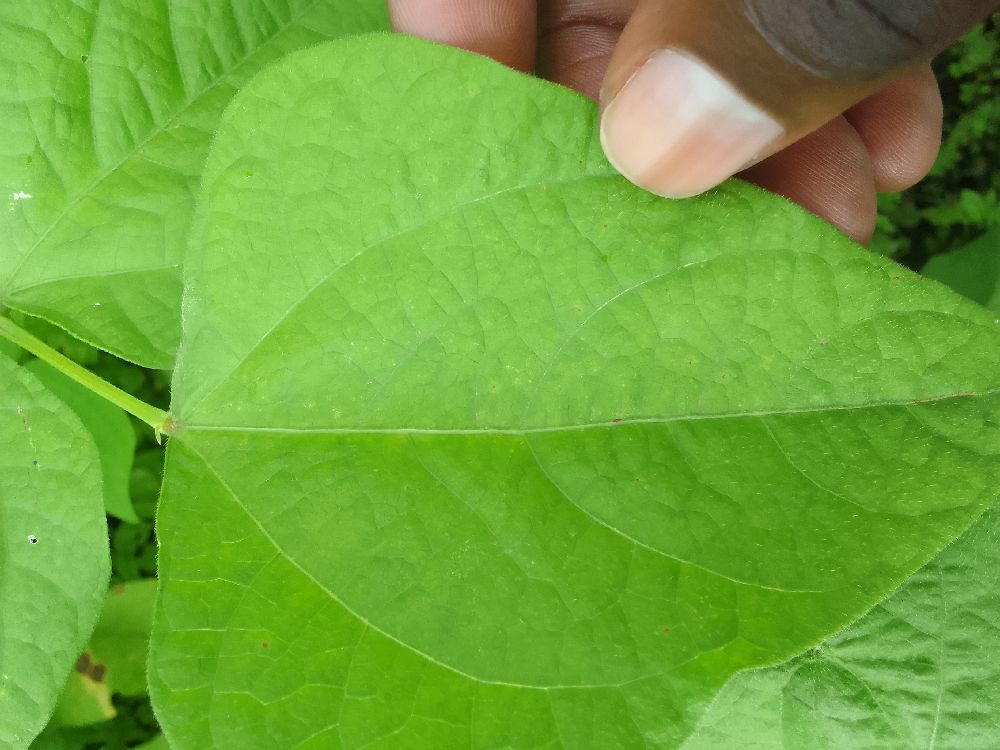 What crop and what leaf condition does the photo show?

common bean, healthy
